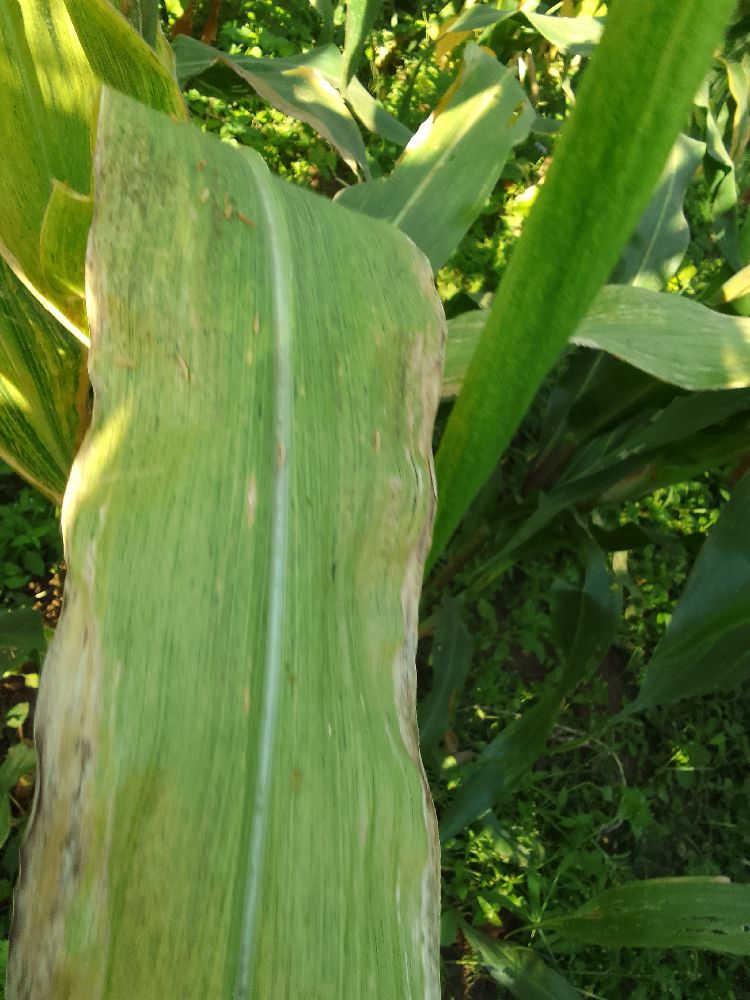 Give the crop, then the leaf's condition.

maize, maize lethal necrosis
